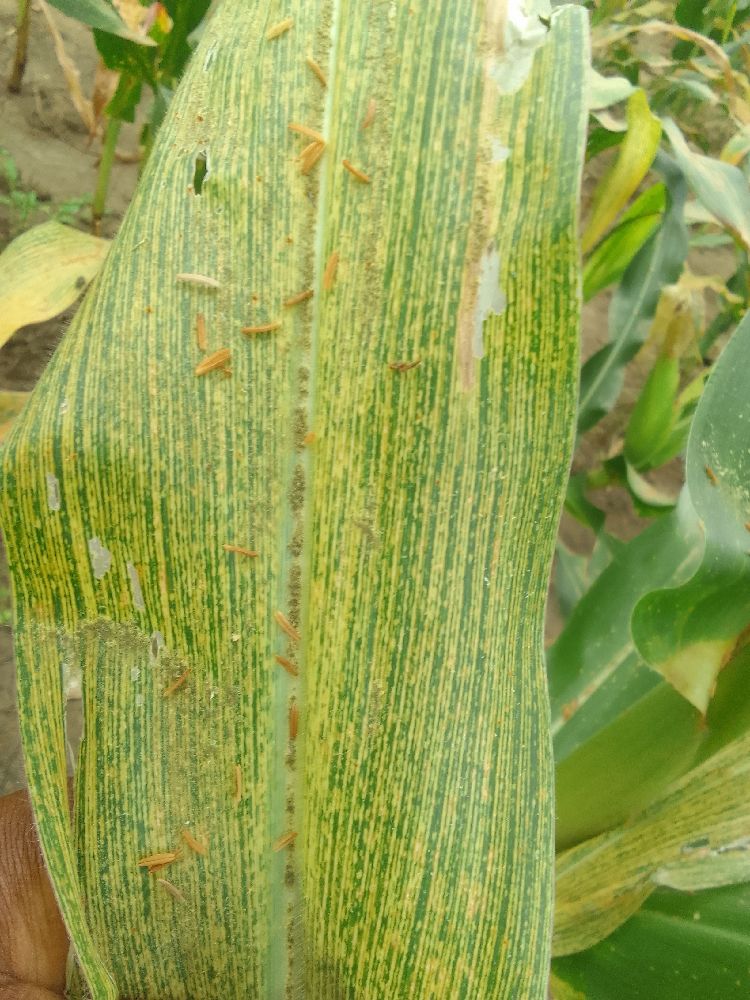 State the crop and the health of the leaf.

maize, maize streak virus
